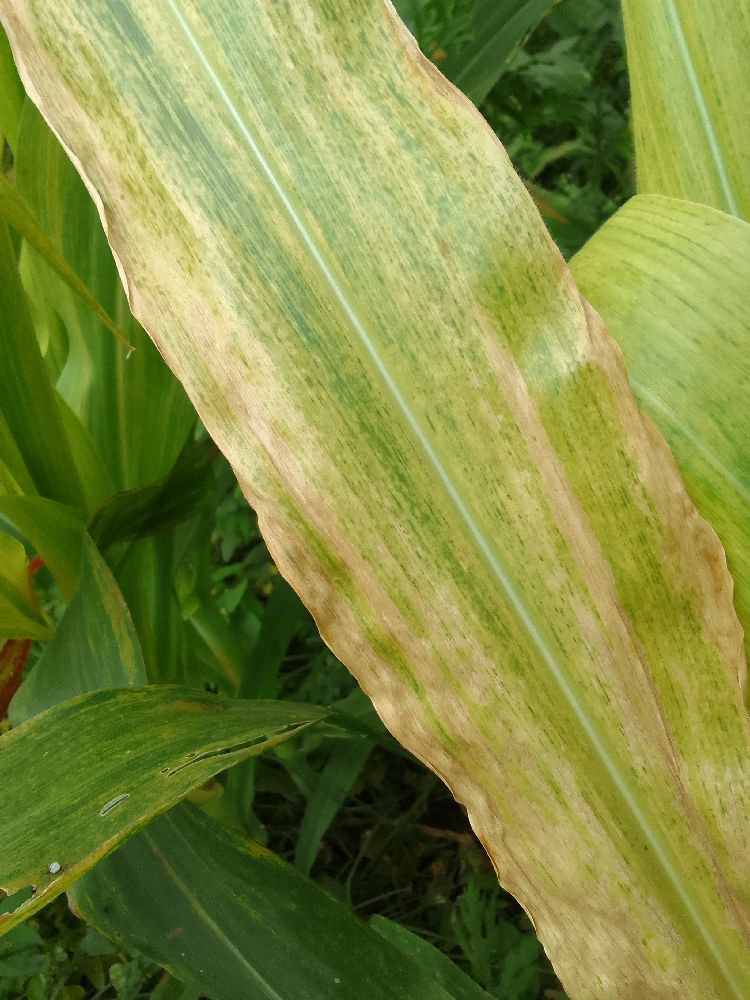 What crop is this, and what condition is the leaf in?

maize, maize lethal necrosis
